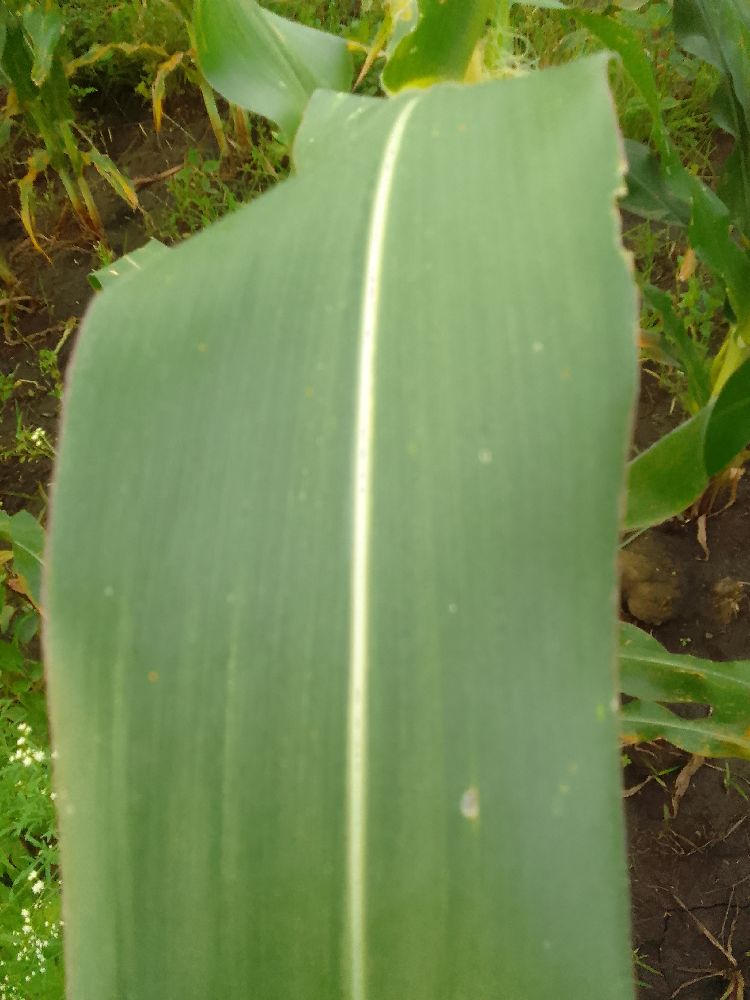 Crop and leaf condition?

maize, healthy
